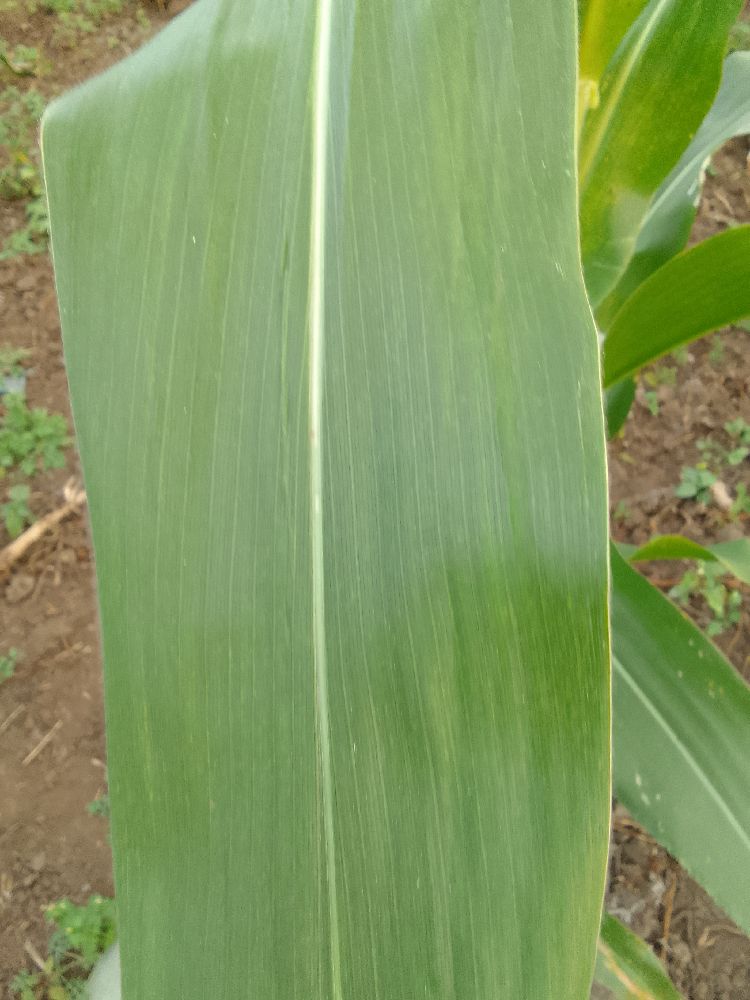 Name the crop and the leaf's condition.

maize, healthy
